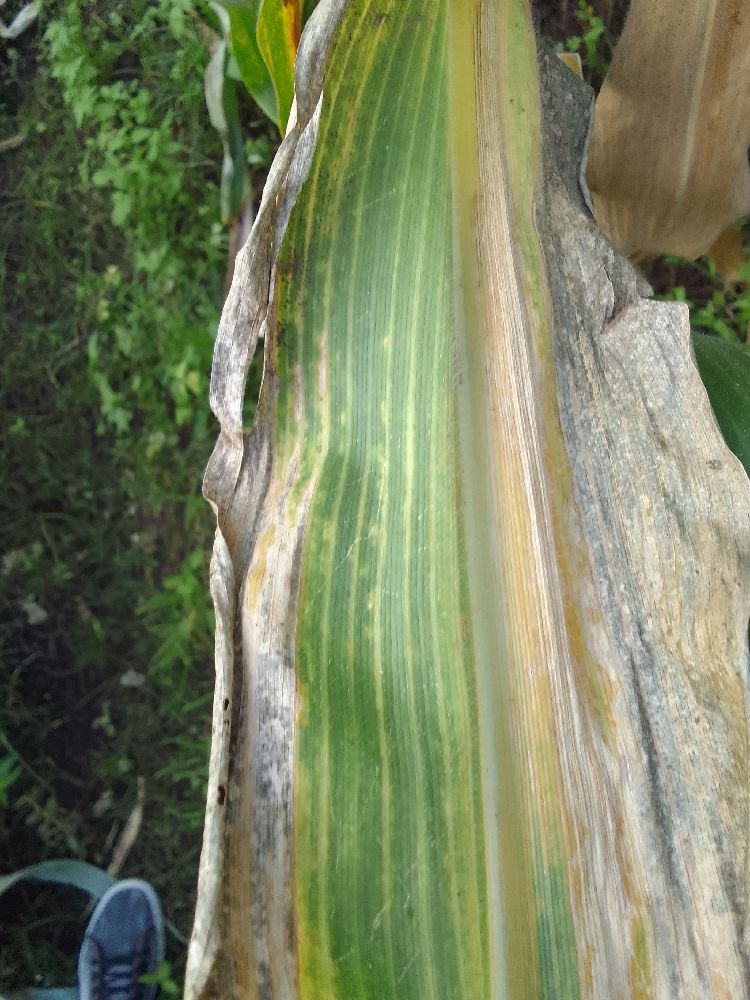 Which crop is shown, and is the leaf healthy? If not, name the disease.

maize, maize lethal necrosis
